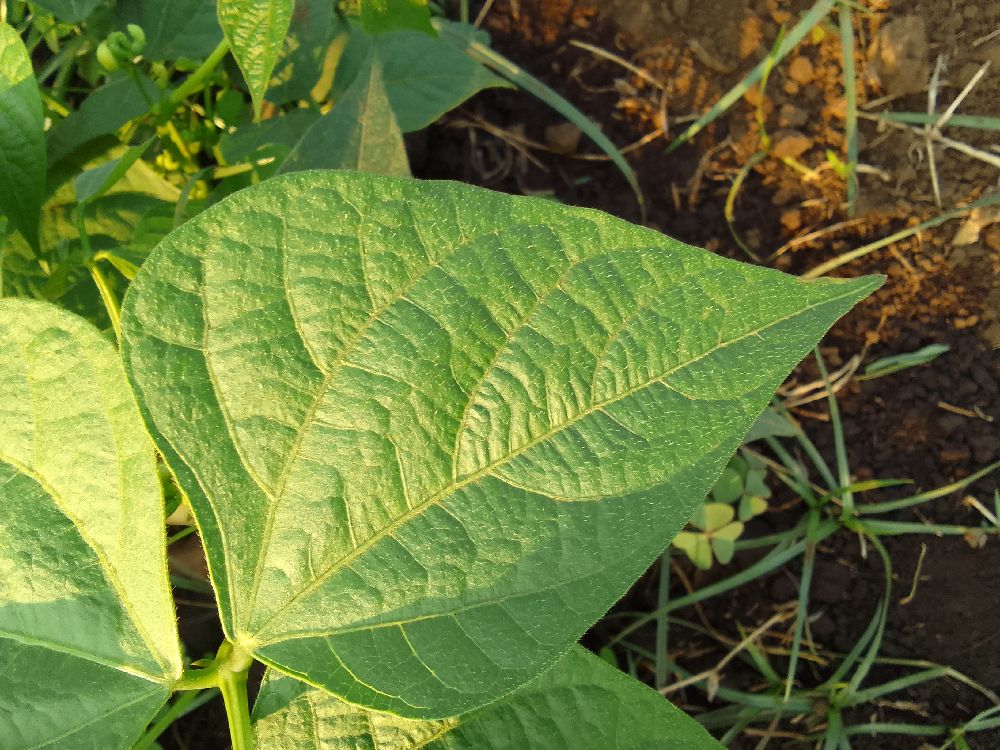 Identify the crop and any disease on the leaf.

common bean, healthy
